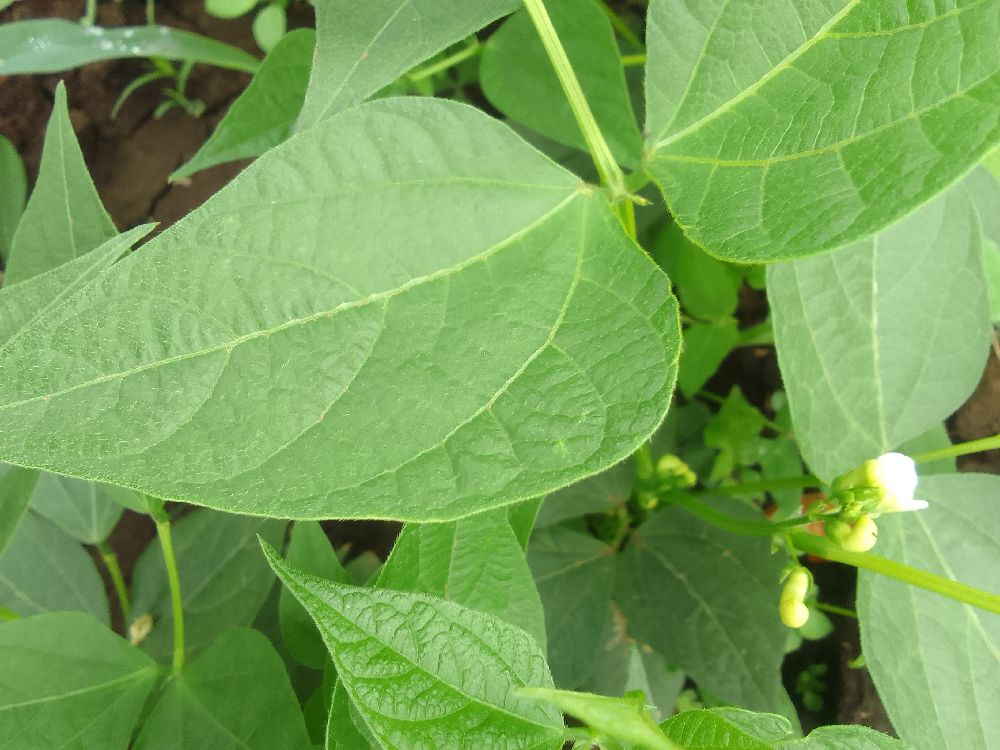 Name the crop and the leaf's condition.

common bean, healthy
